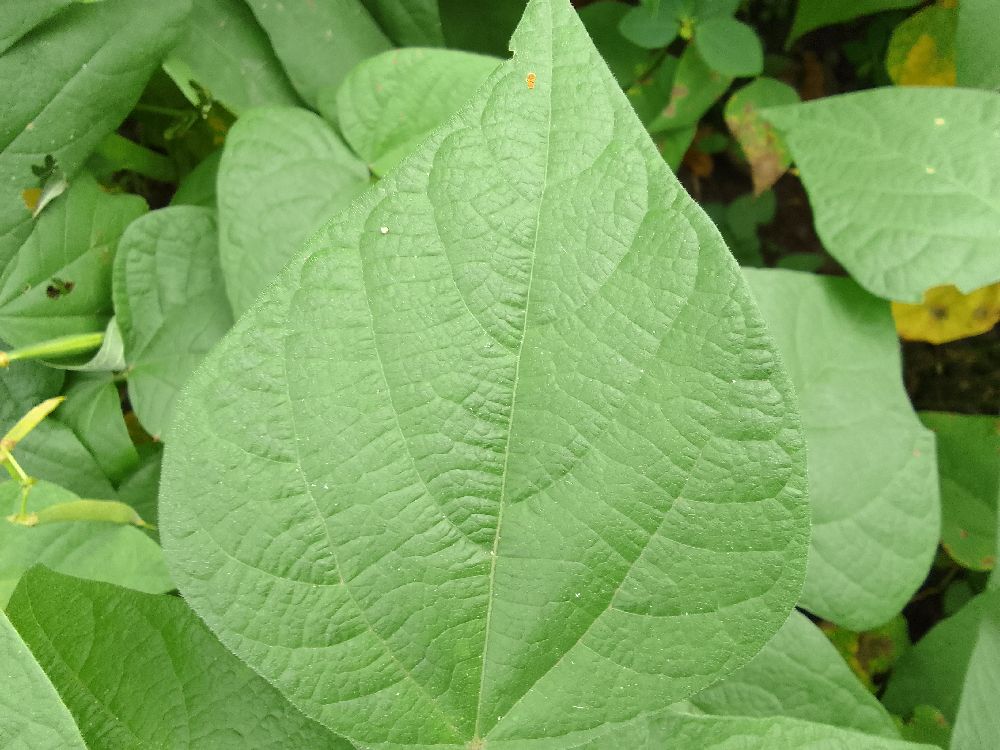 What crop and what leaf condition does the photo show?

common bean, healthy
